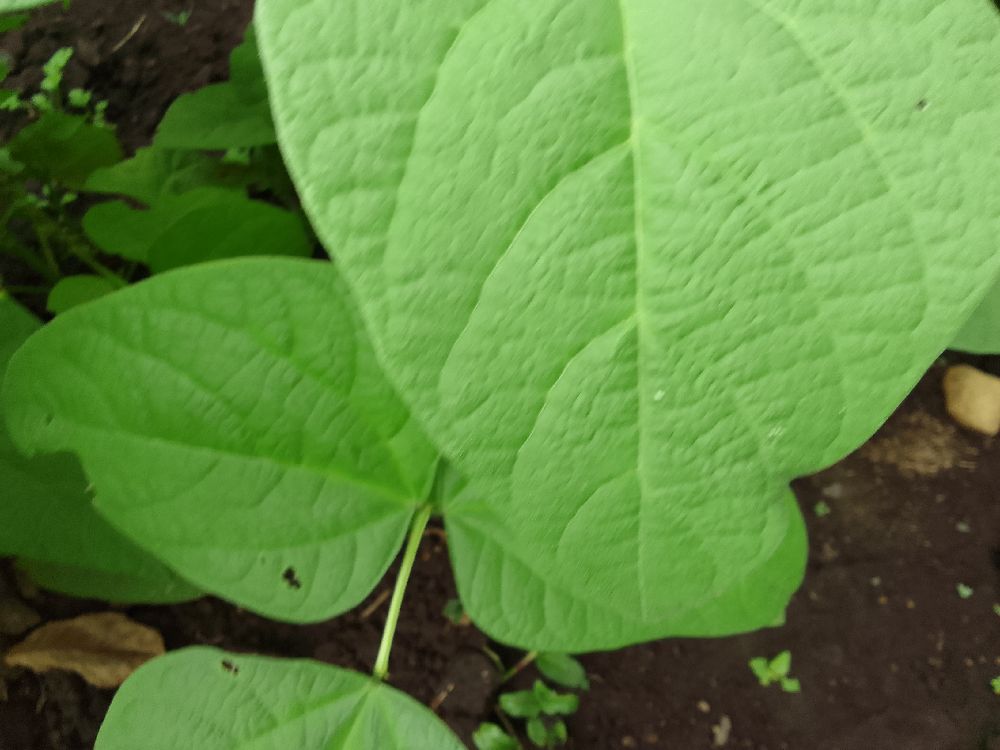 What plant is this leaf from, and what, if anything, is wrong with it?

common bean, healthy
